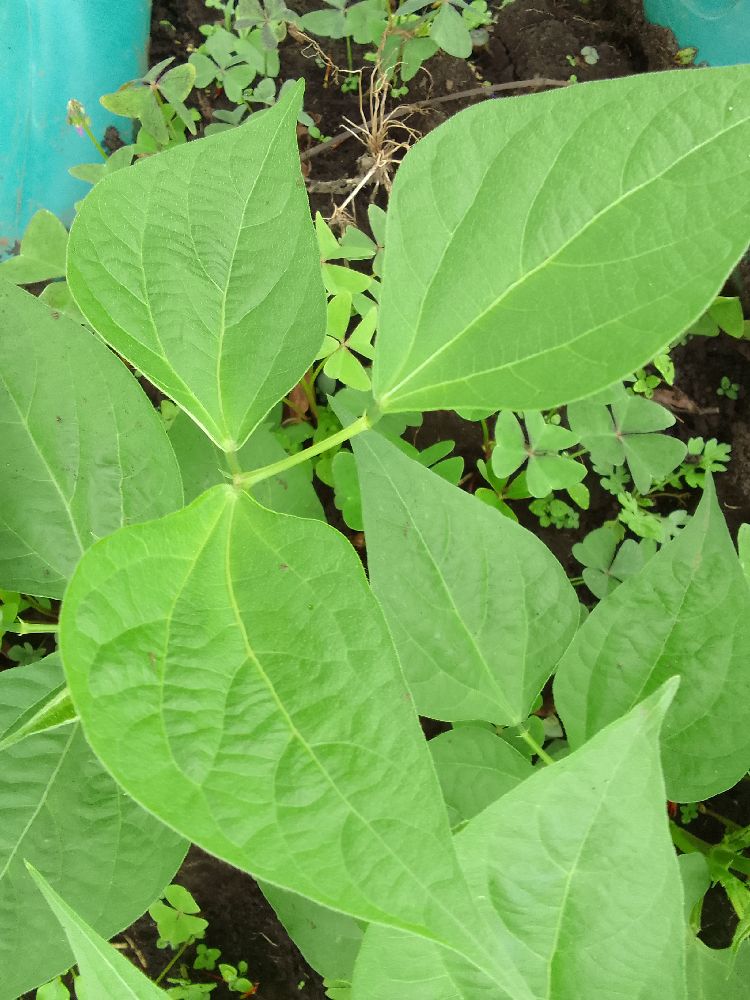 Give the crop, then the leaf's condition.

common bean, healthy
